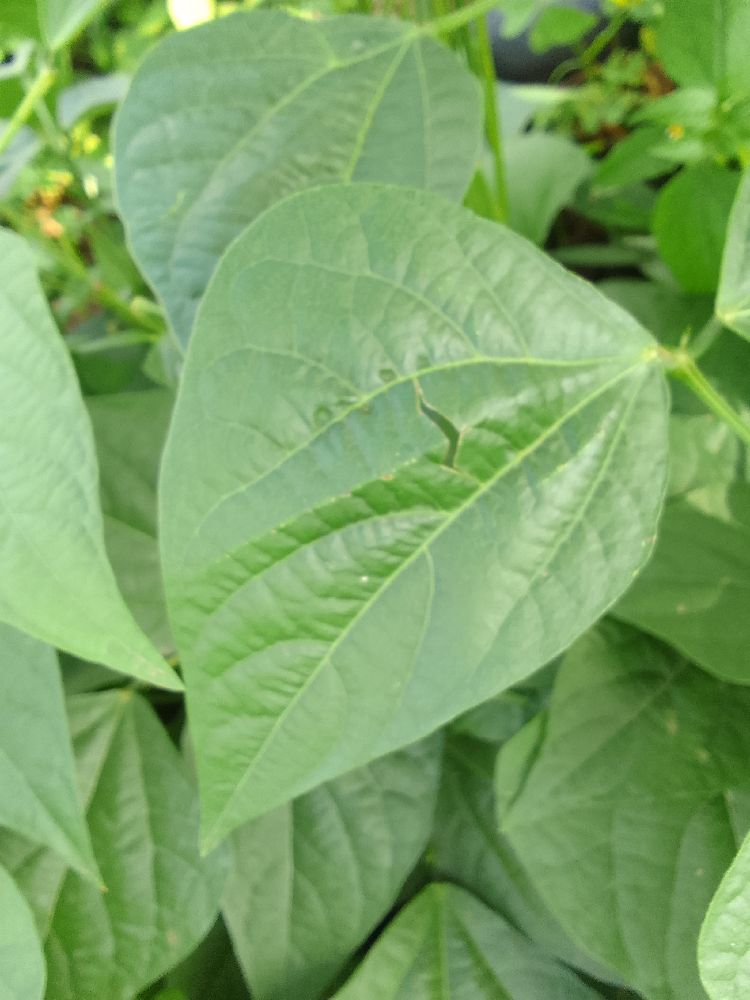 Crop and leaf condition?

common bean, healthy
